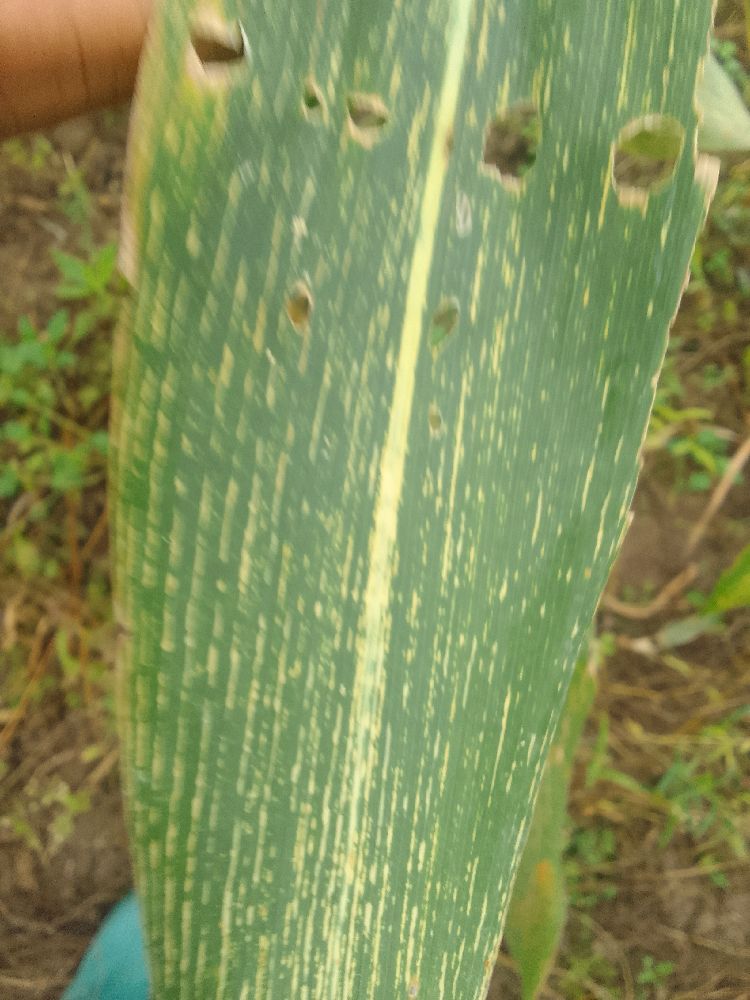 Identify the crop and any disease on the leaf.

maize, maize streak virus
